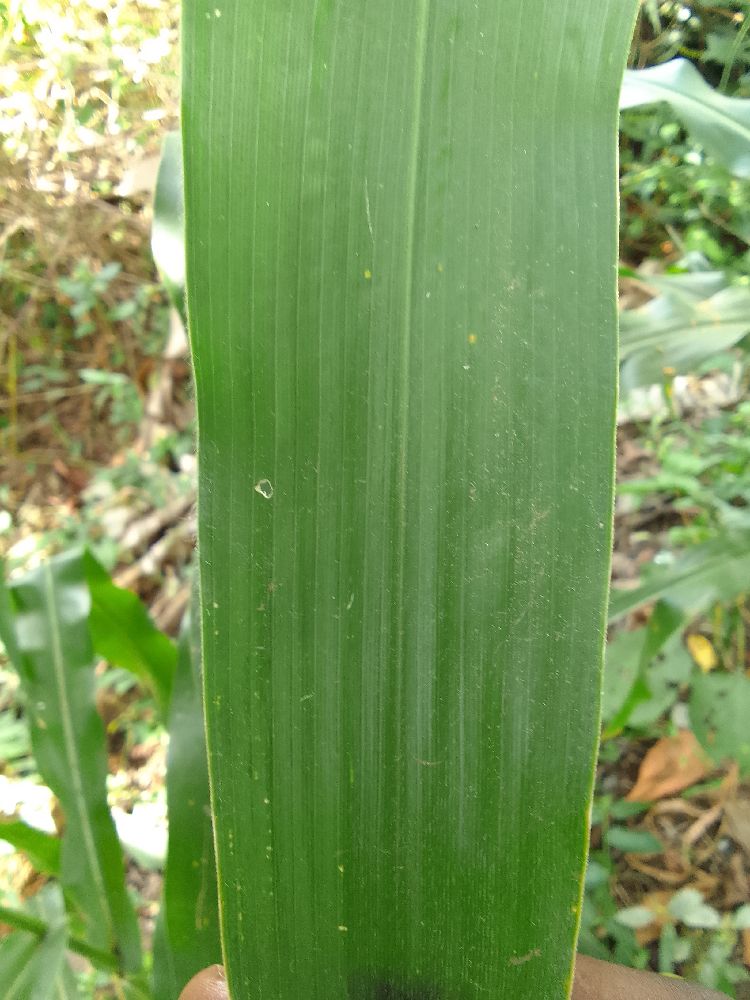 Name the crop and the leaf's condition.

maize, healthy
